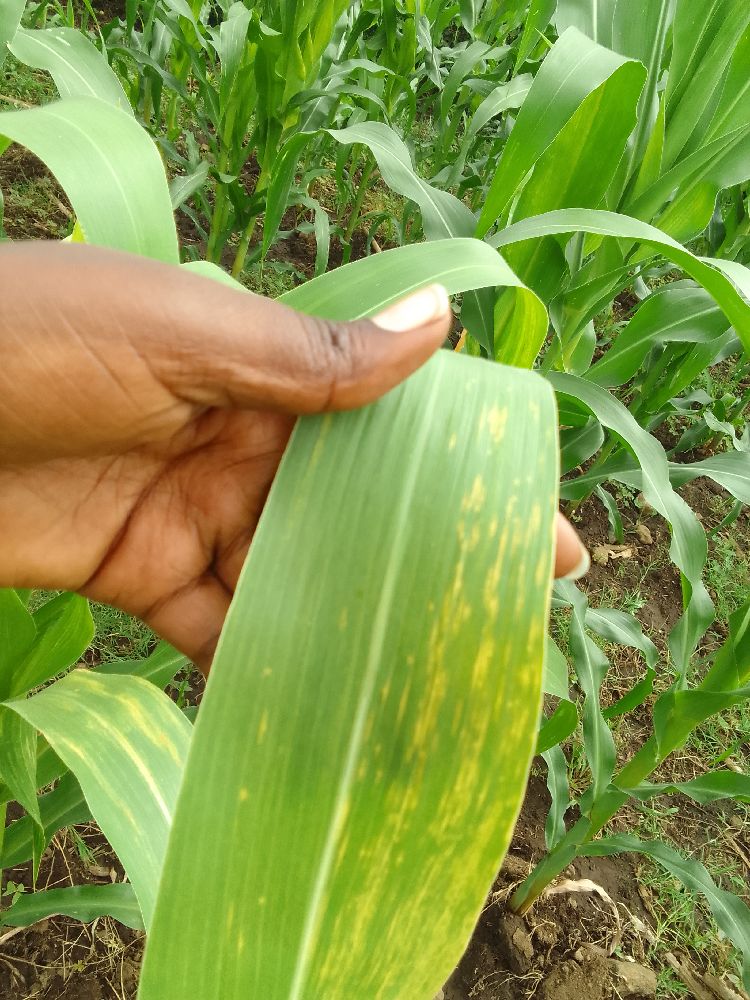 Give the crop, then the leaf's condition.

maize, maize lethal necrosis
